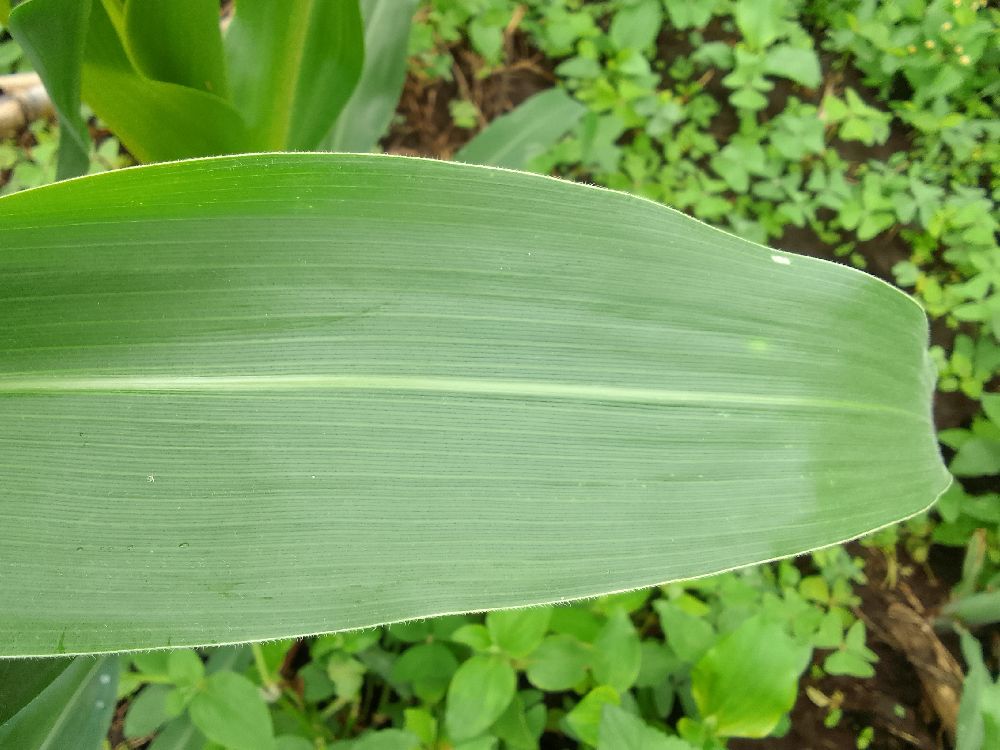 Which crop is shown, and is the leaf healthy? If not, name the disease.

maize, healthy
